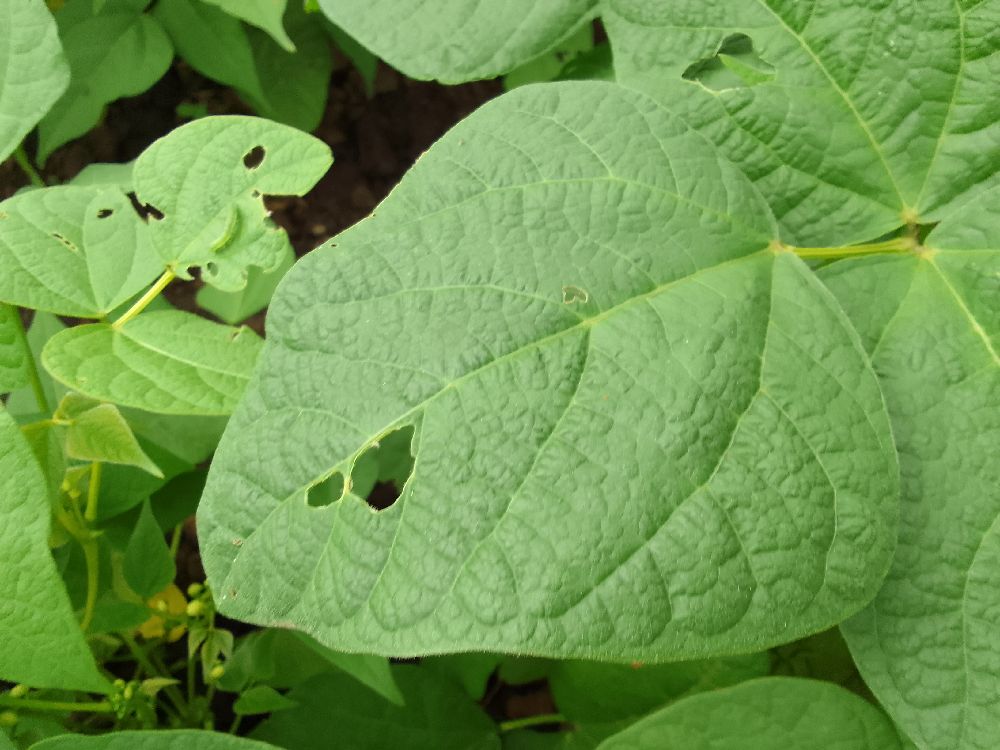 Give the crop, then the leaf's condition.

common bean, healthy
